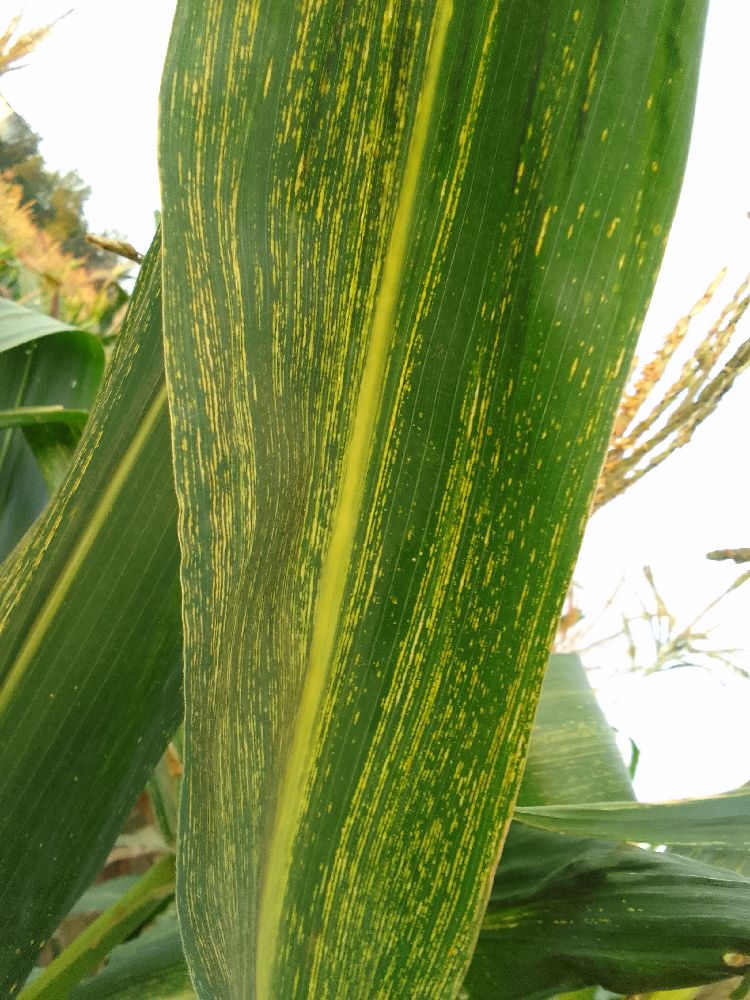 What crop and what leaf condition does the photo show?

maize, maize streak virus
